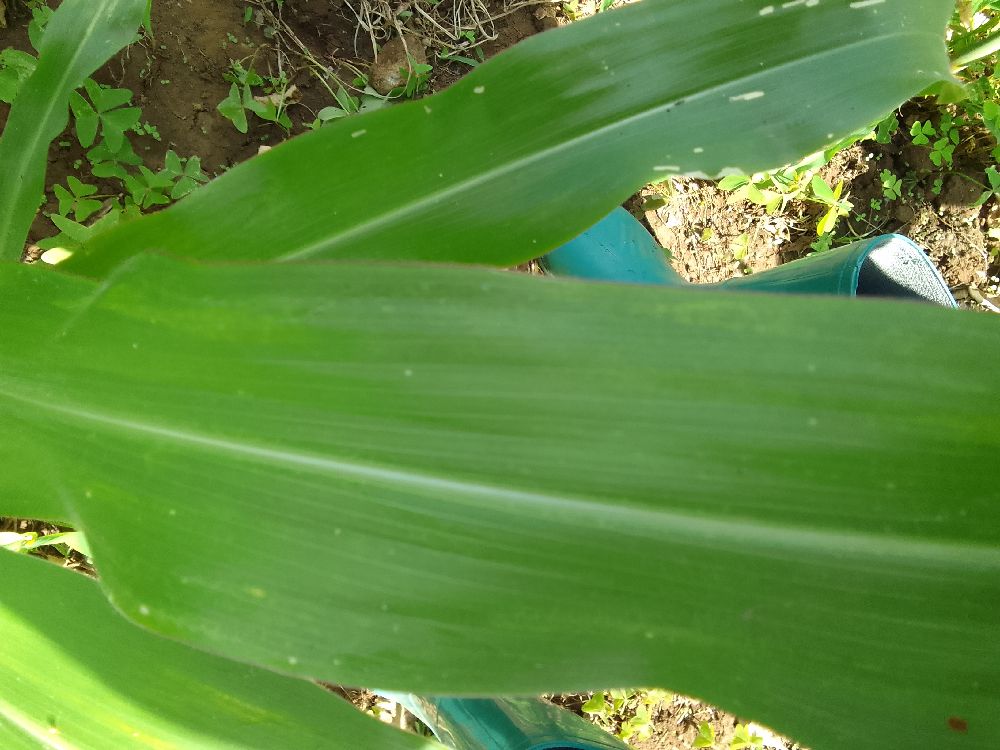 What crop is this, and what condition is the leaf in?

maize, healthy
